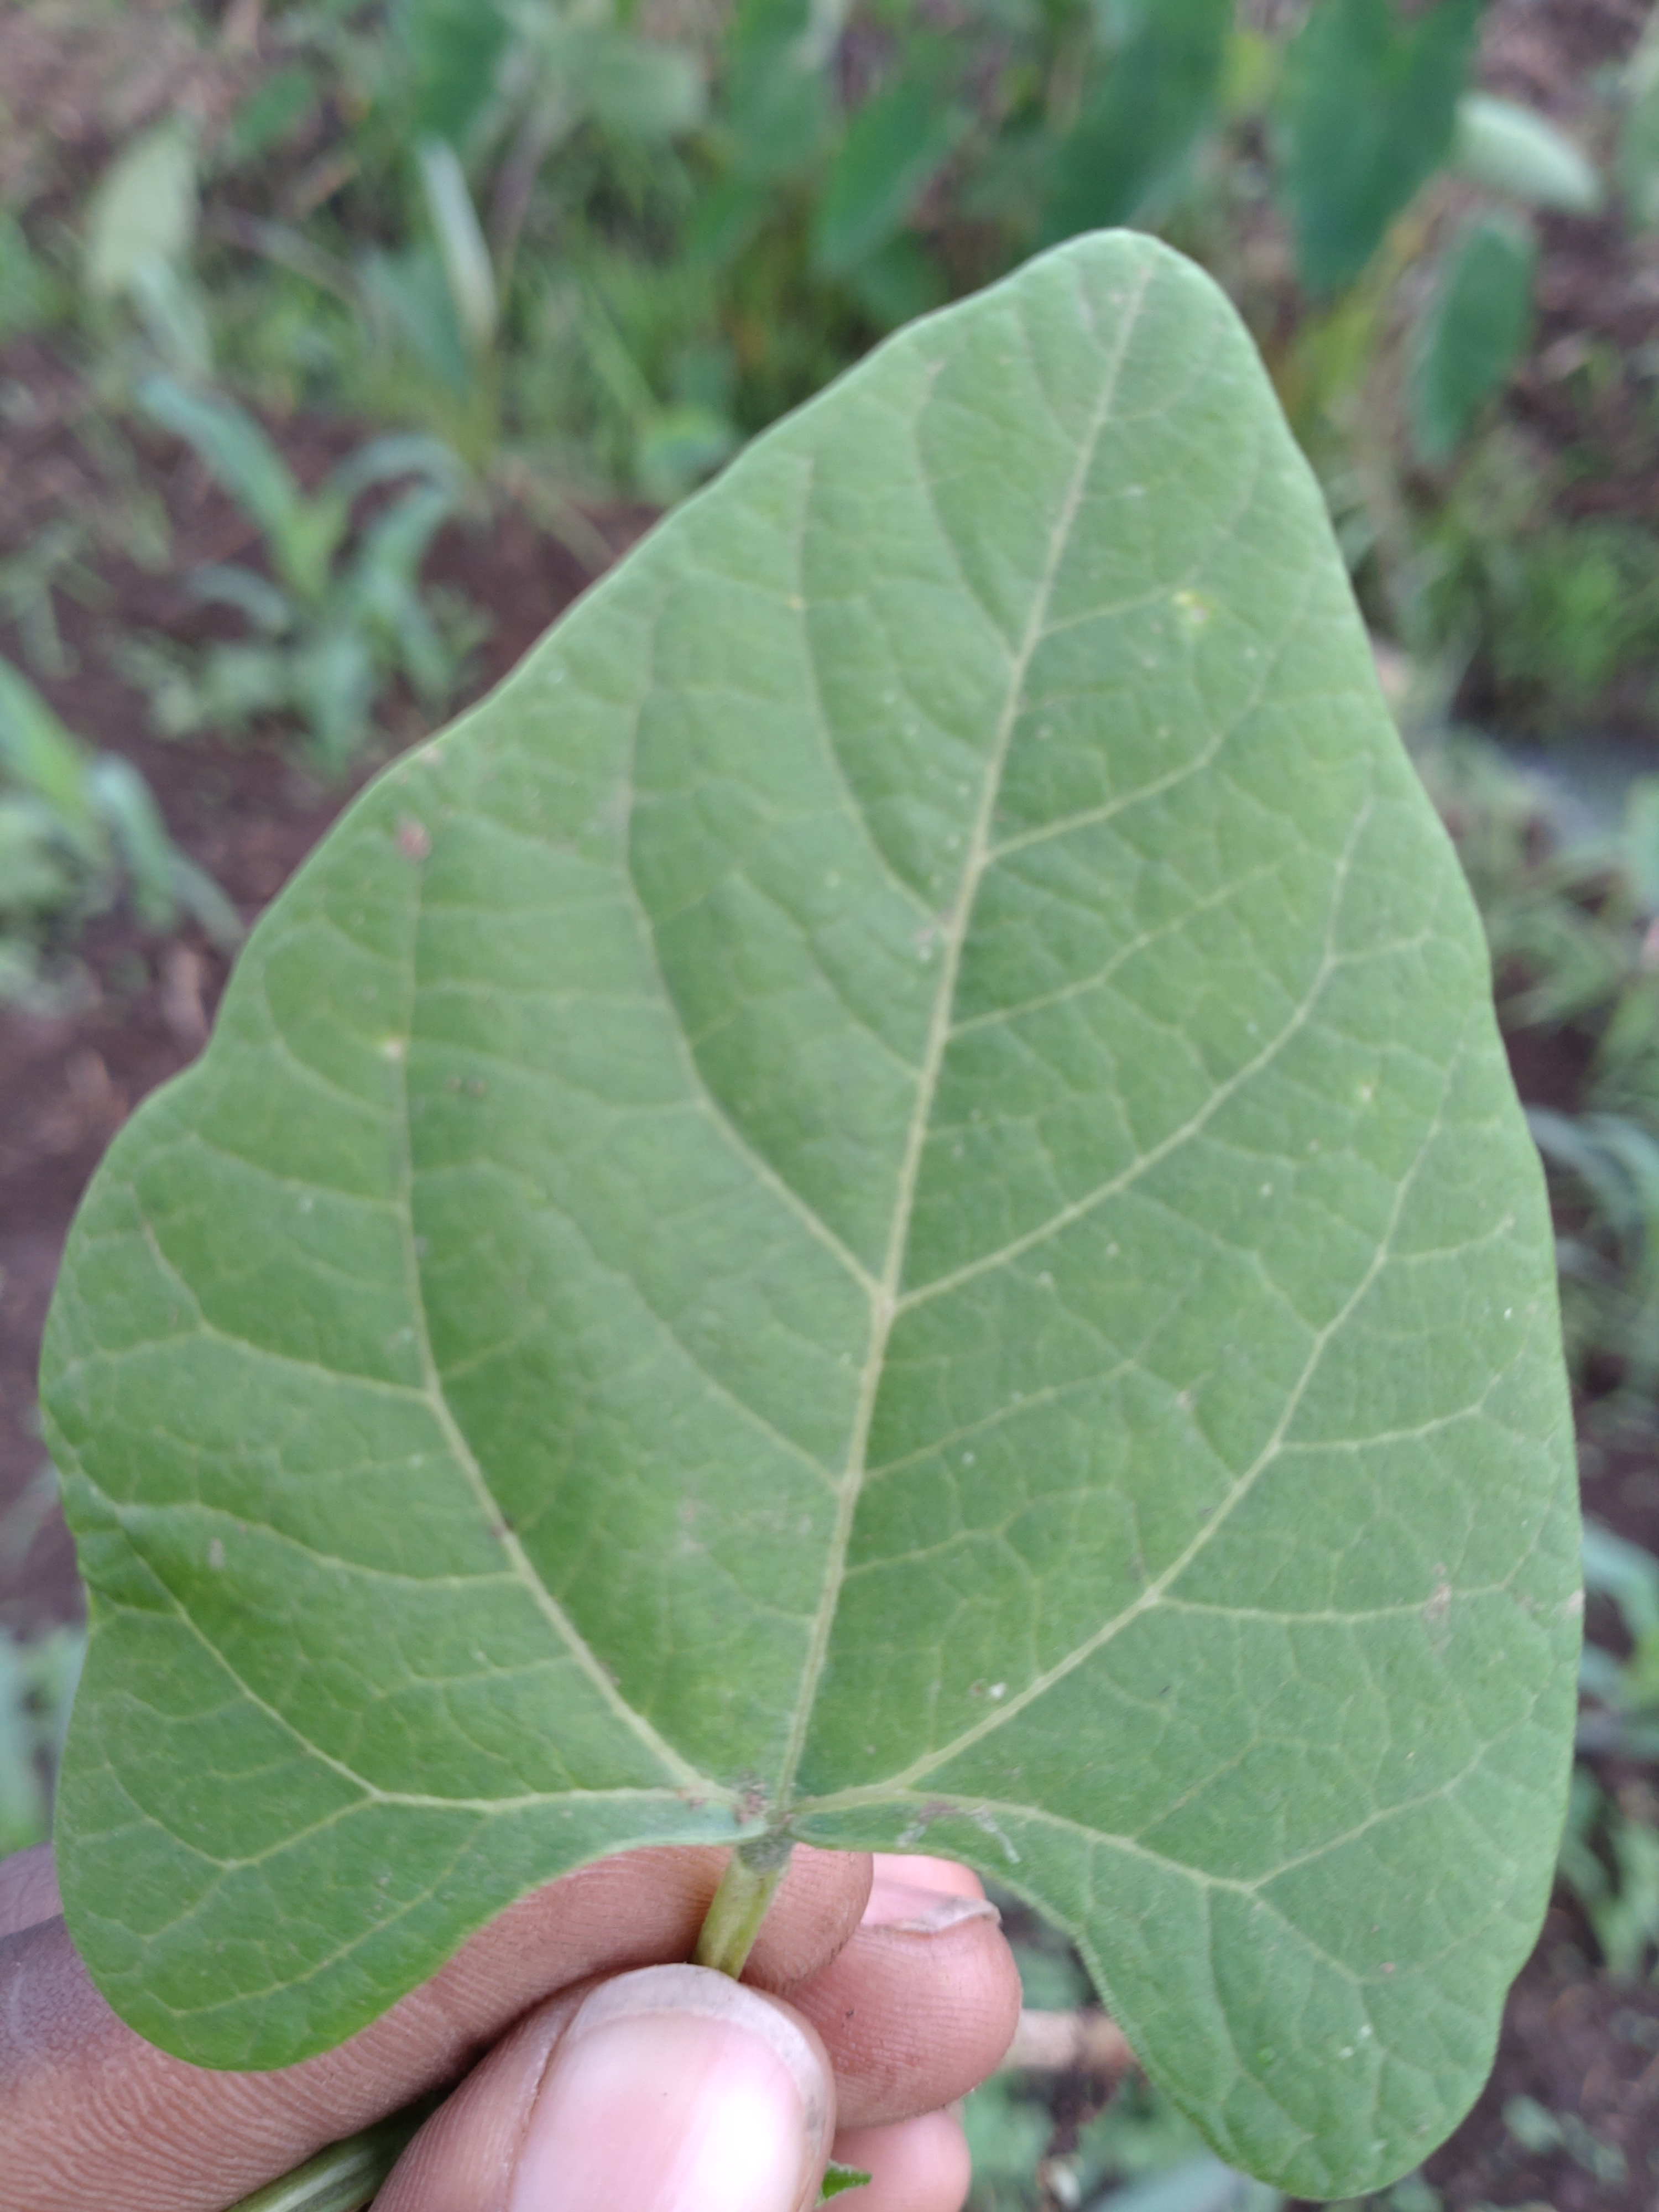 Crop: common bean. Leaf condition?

healthy
